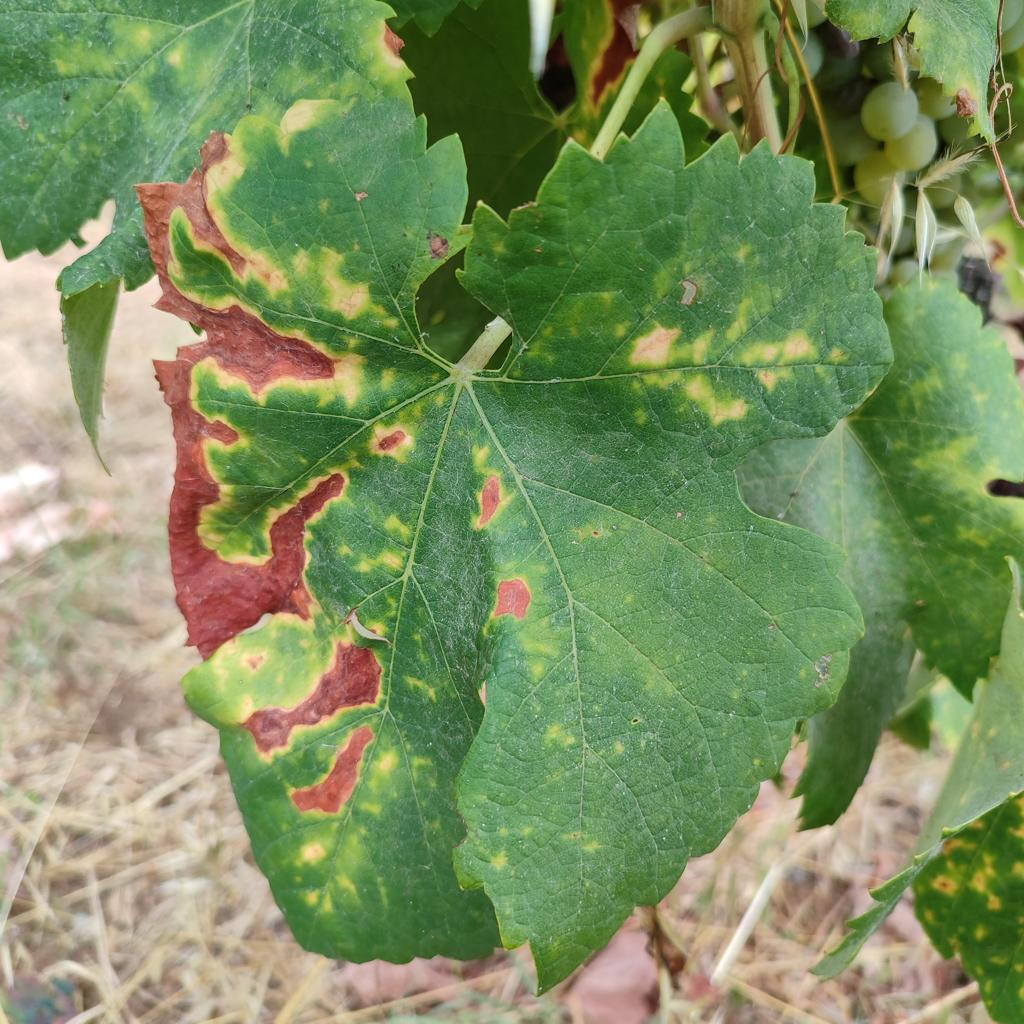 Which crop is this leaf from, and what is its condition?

grapevine, esca complex
